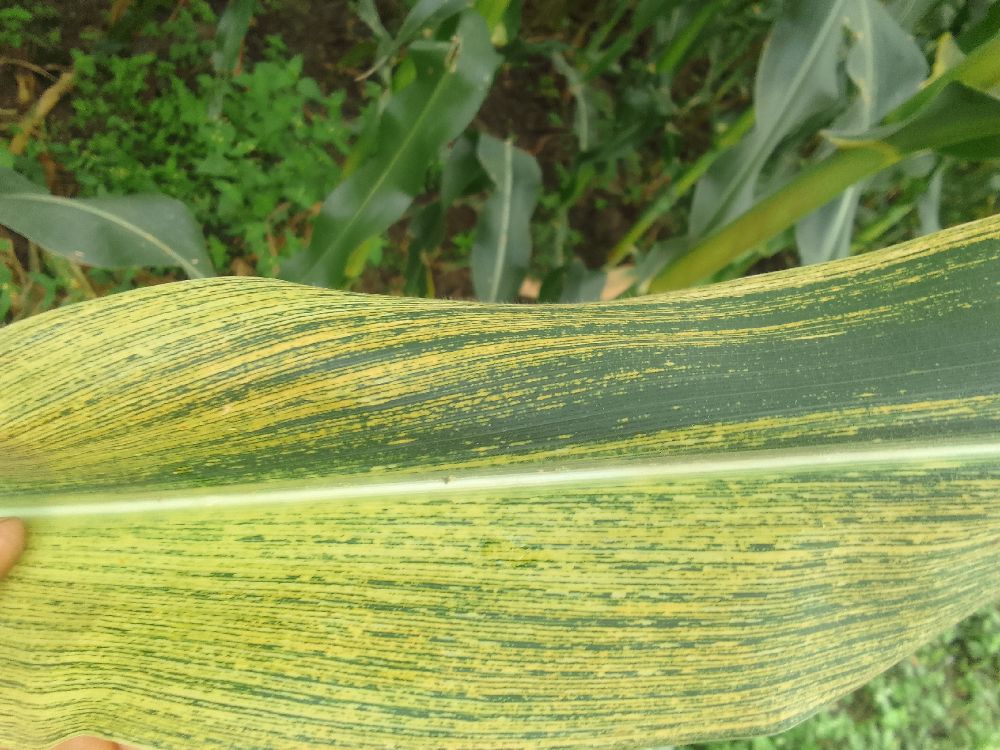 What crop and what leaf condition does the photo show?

maize, maize streak virus
